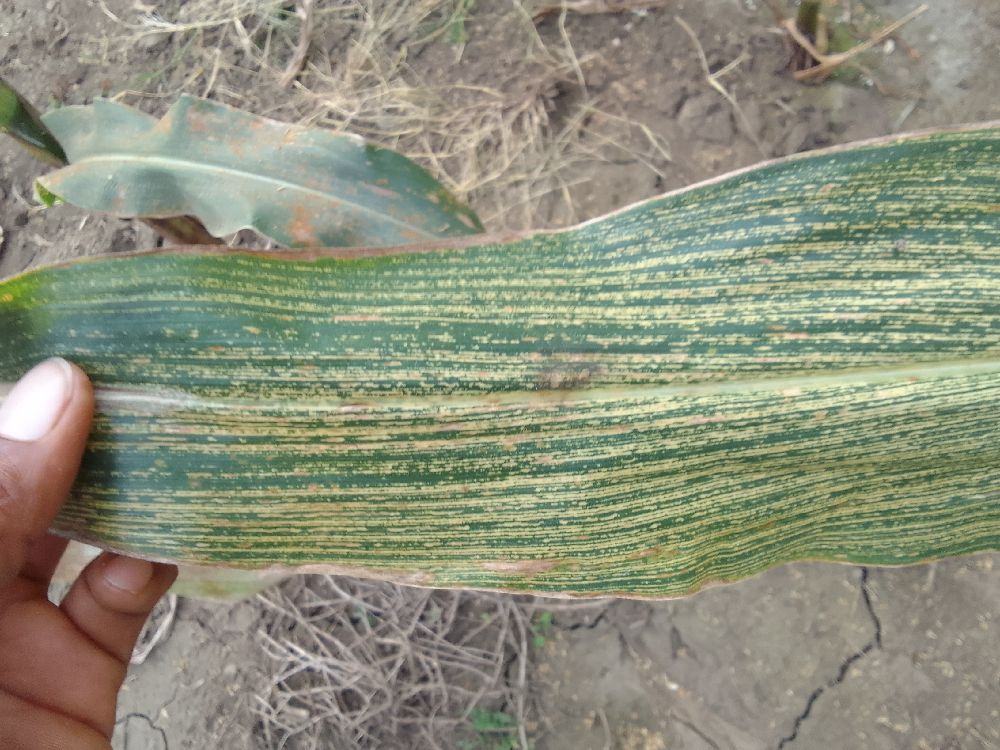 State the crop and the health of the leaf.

maize, maize streak virus
